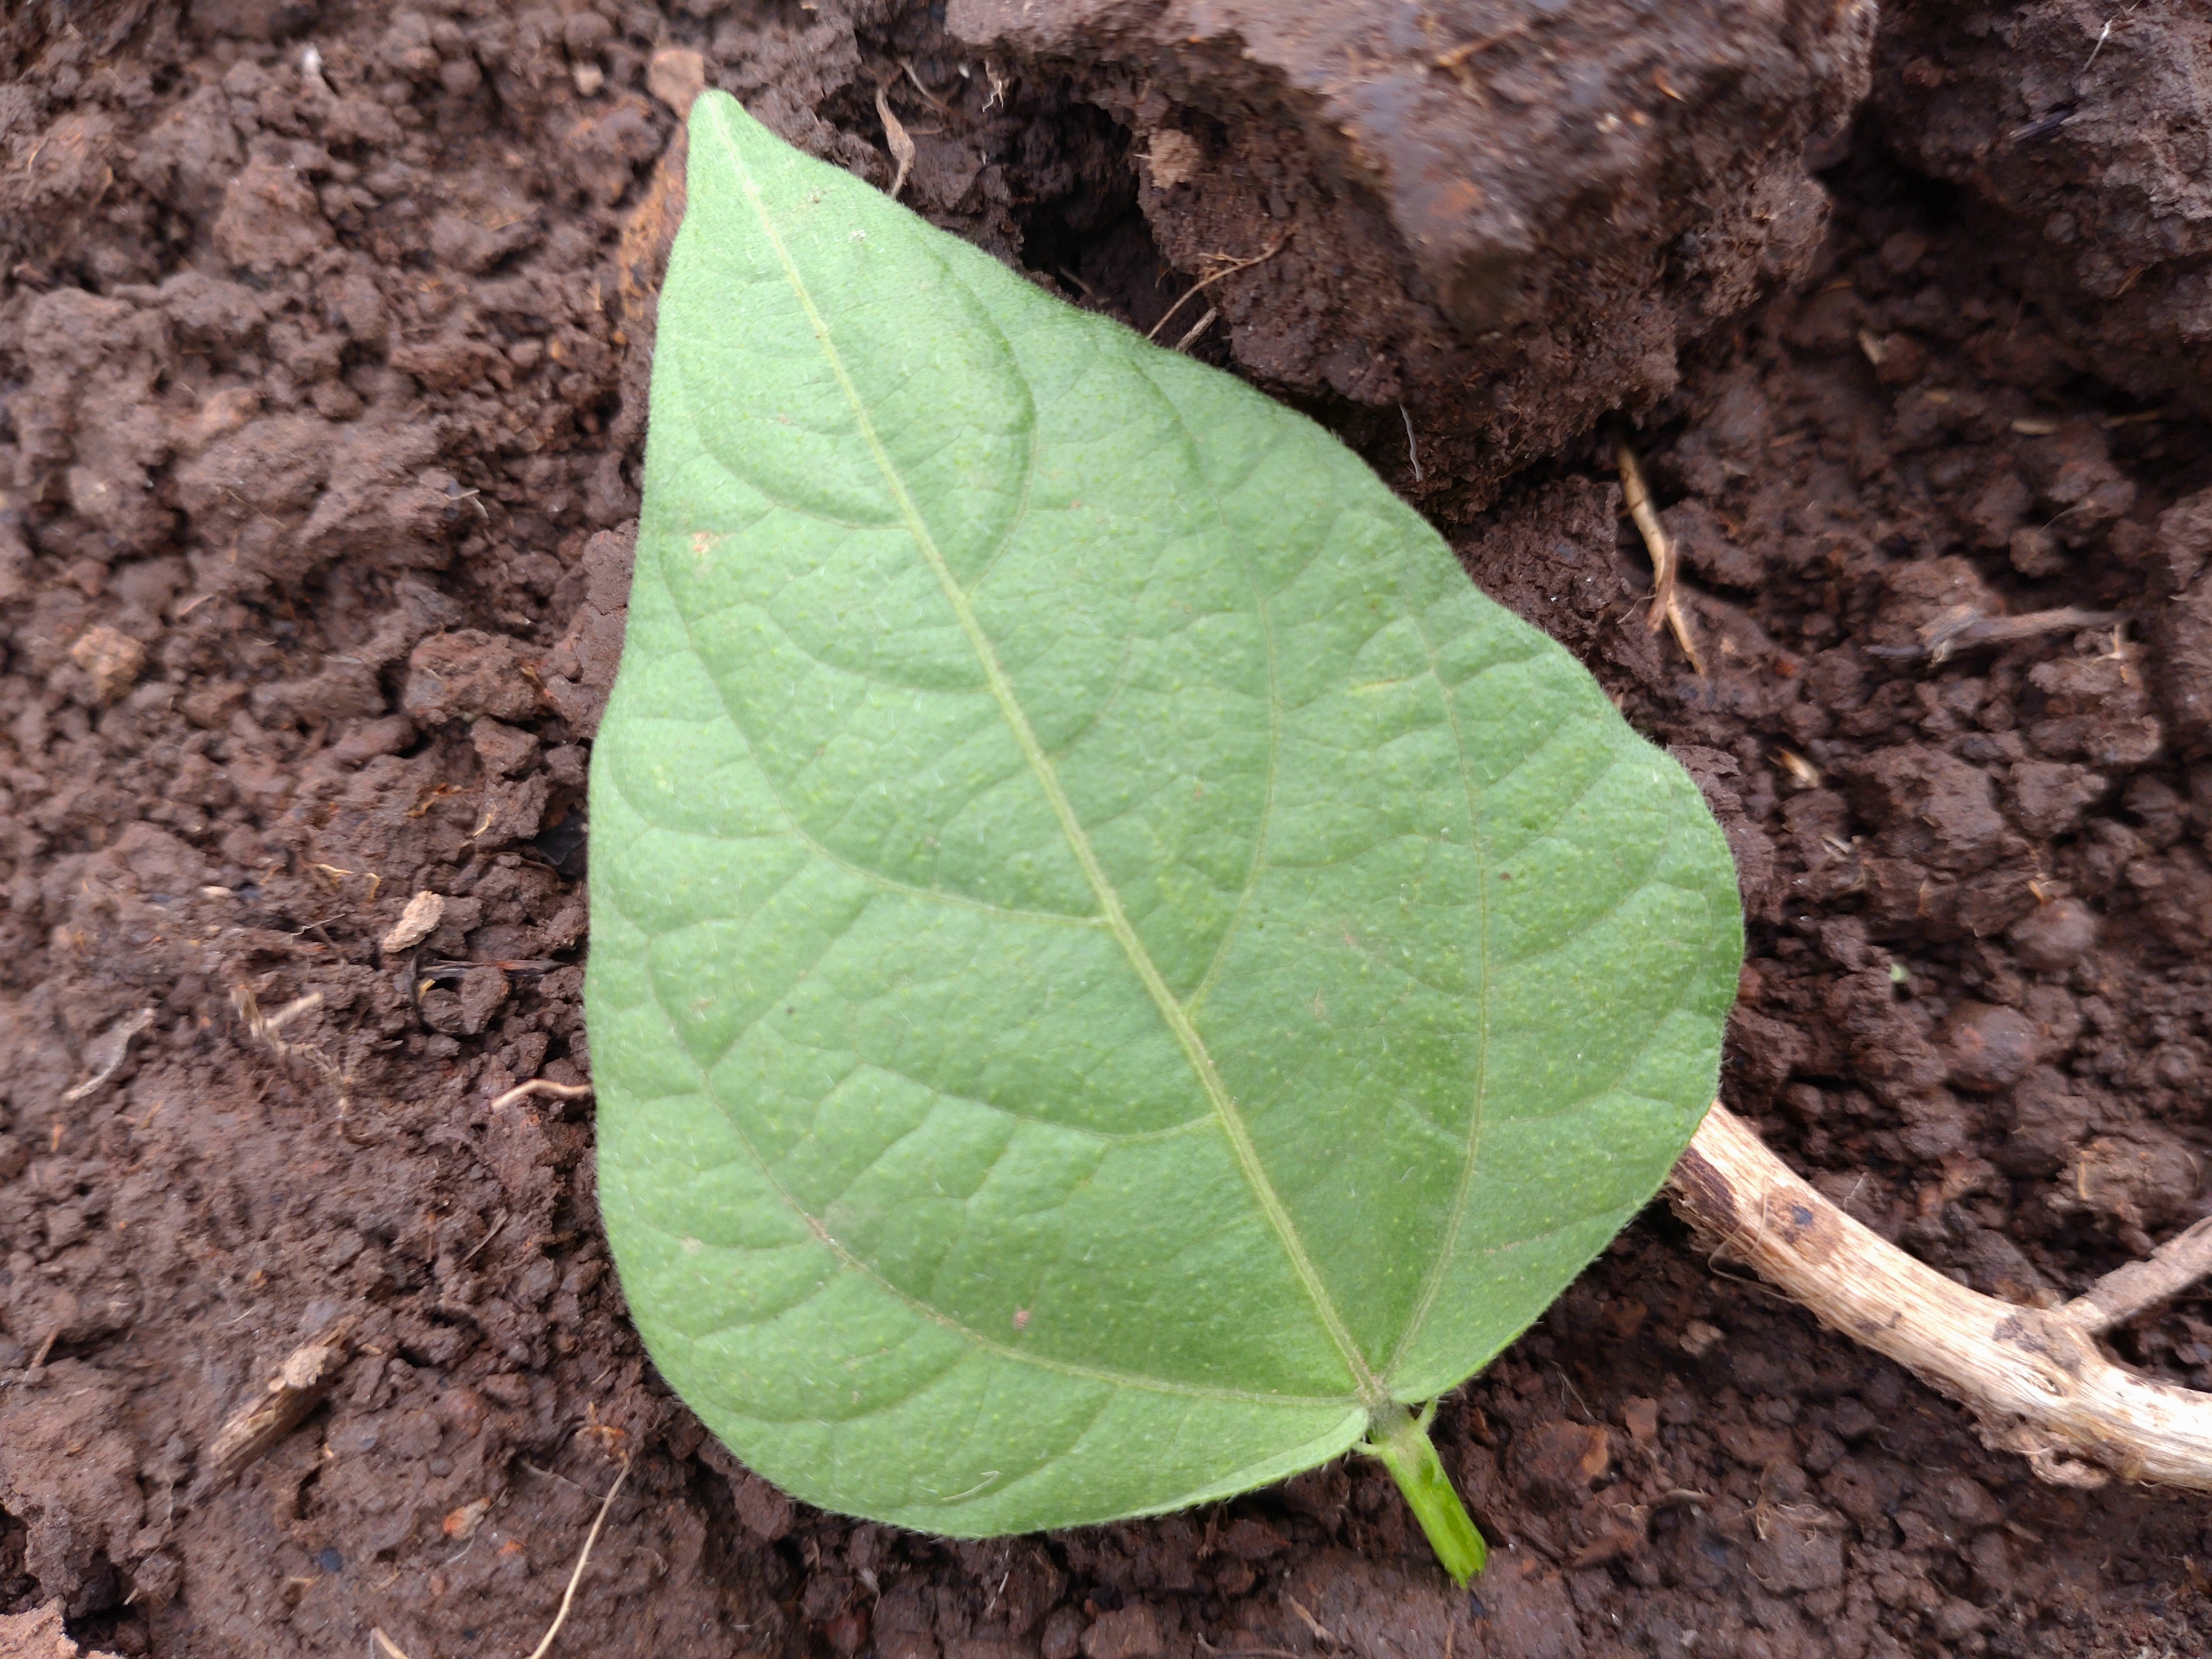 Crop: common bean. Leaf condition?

healthy
